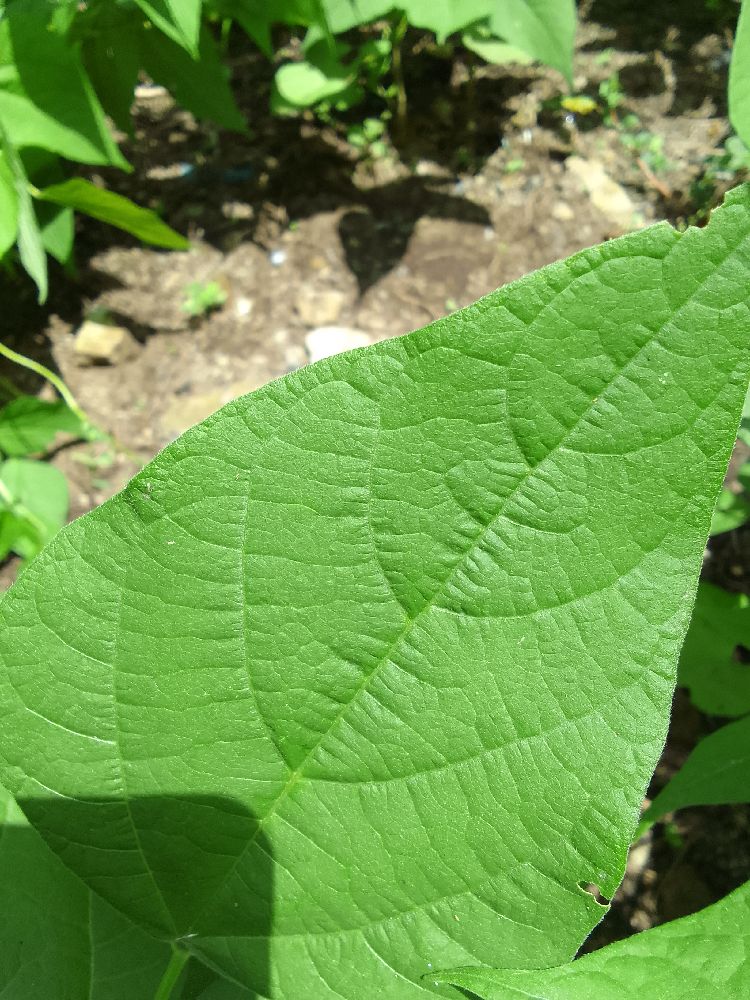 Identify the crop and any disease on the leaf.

common bean, healthy
